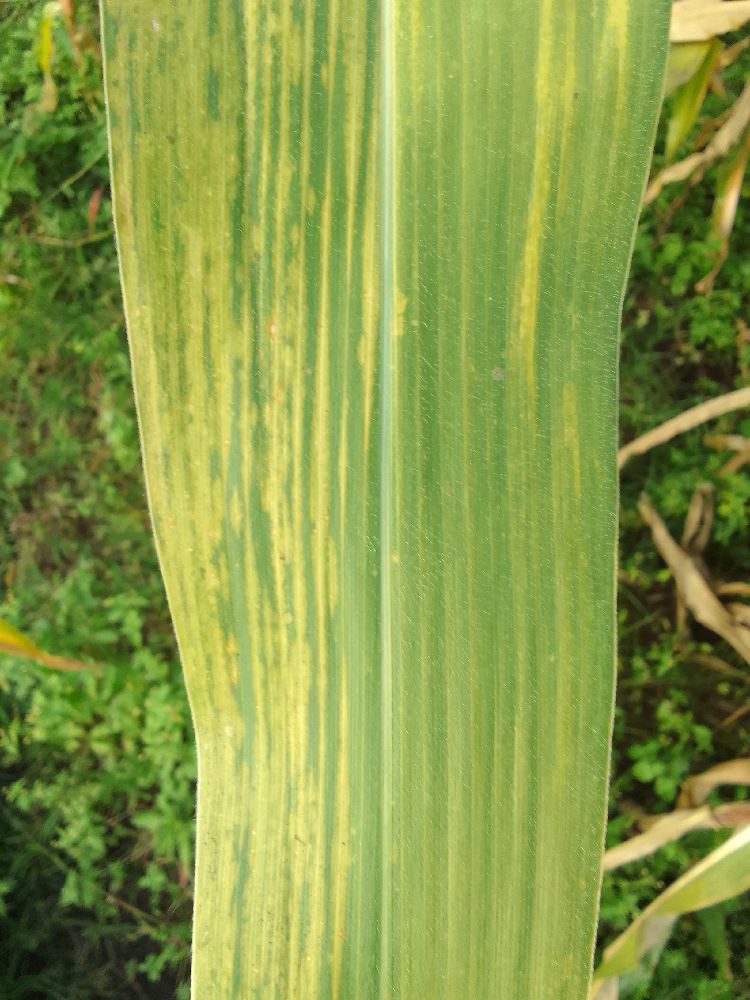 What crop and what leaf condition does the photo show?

maize, maize lethal necrosis
